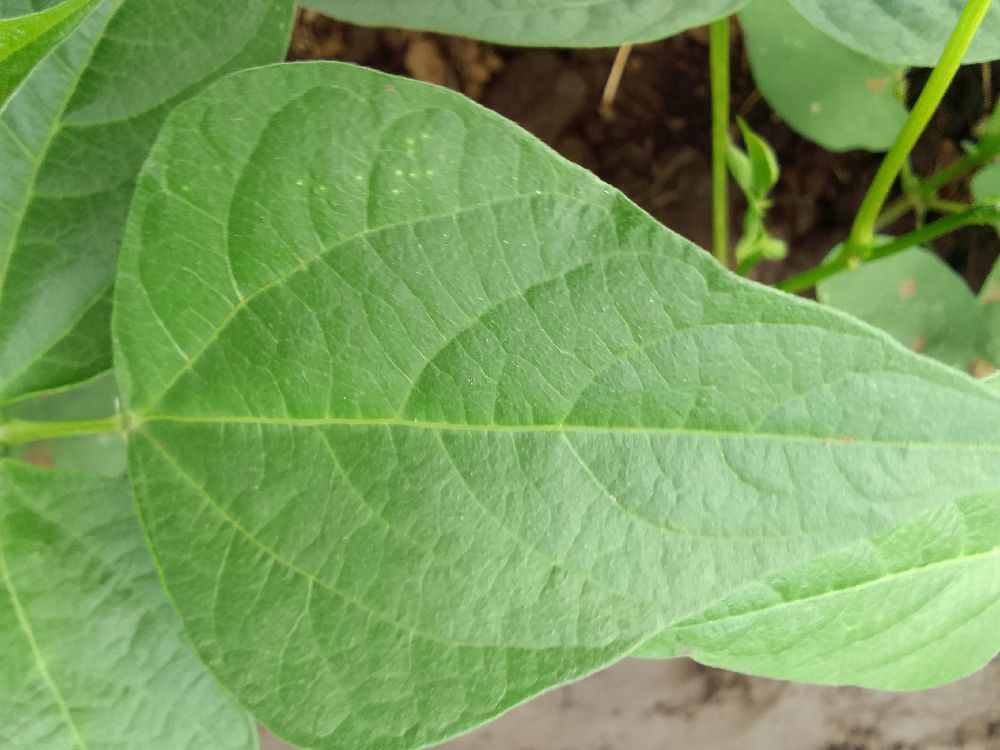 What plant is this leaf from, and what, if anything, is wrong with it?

common bean, healthy
